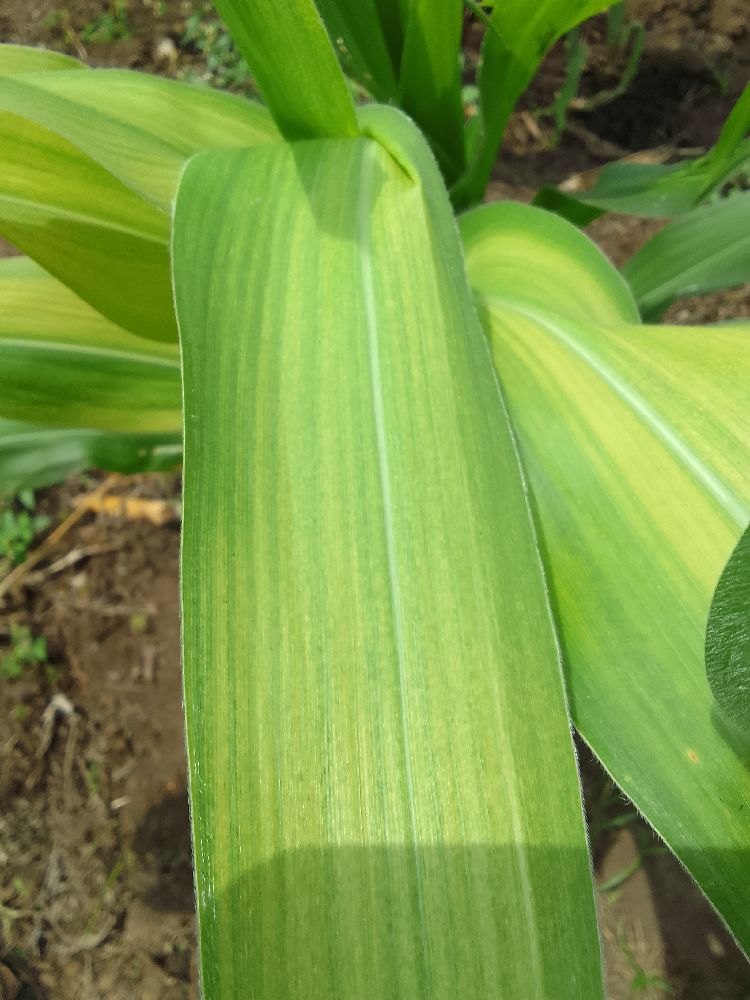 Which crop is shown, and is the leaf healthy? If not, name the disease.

maize, maize lethal necrosis
